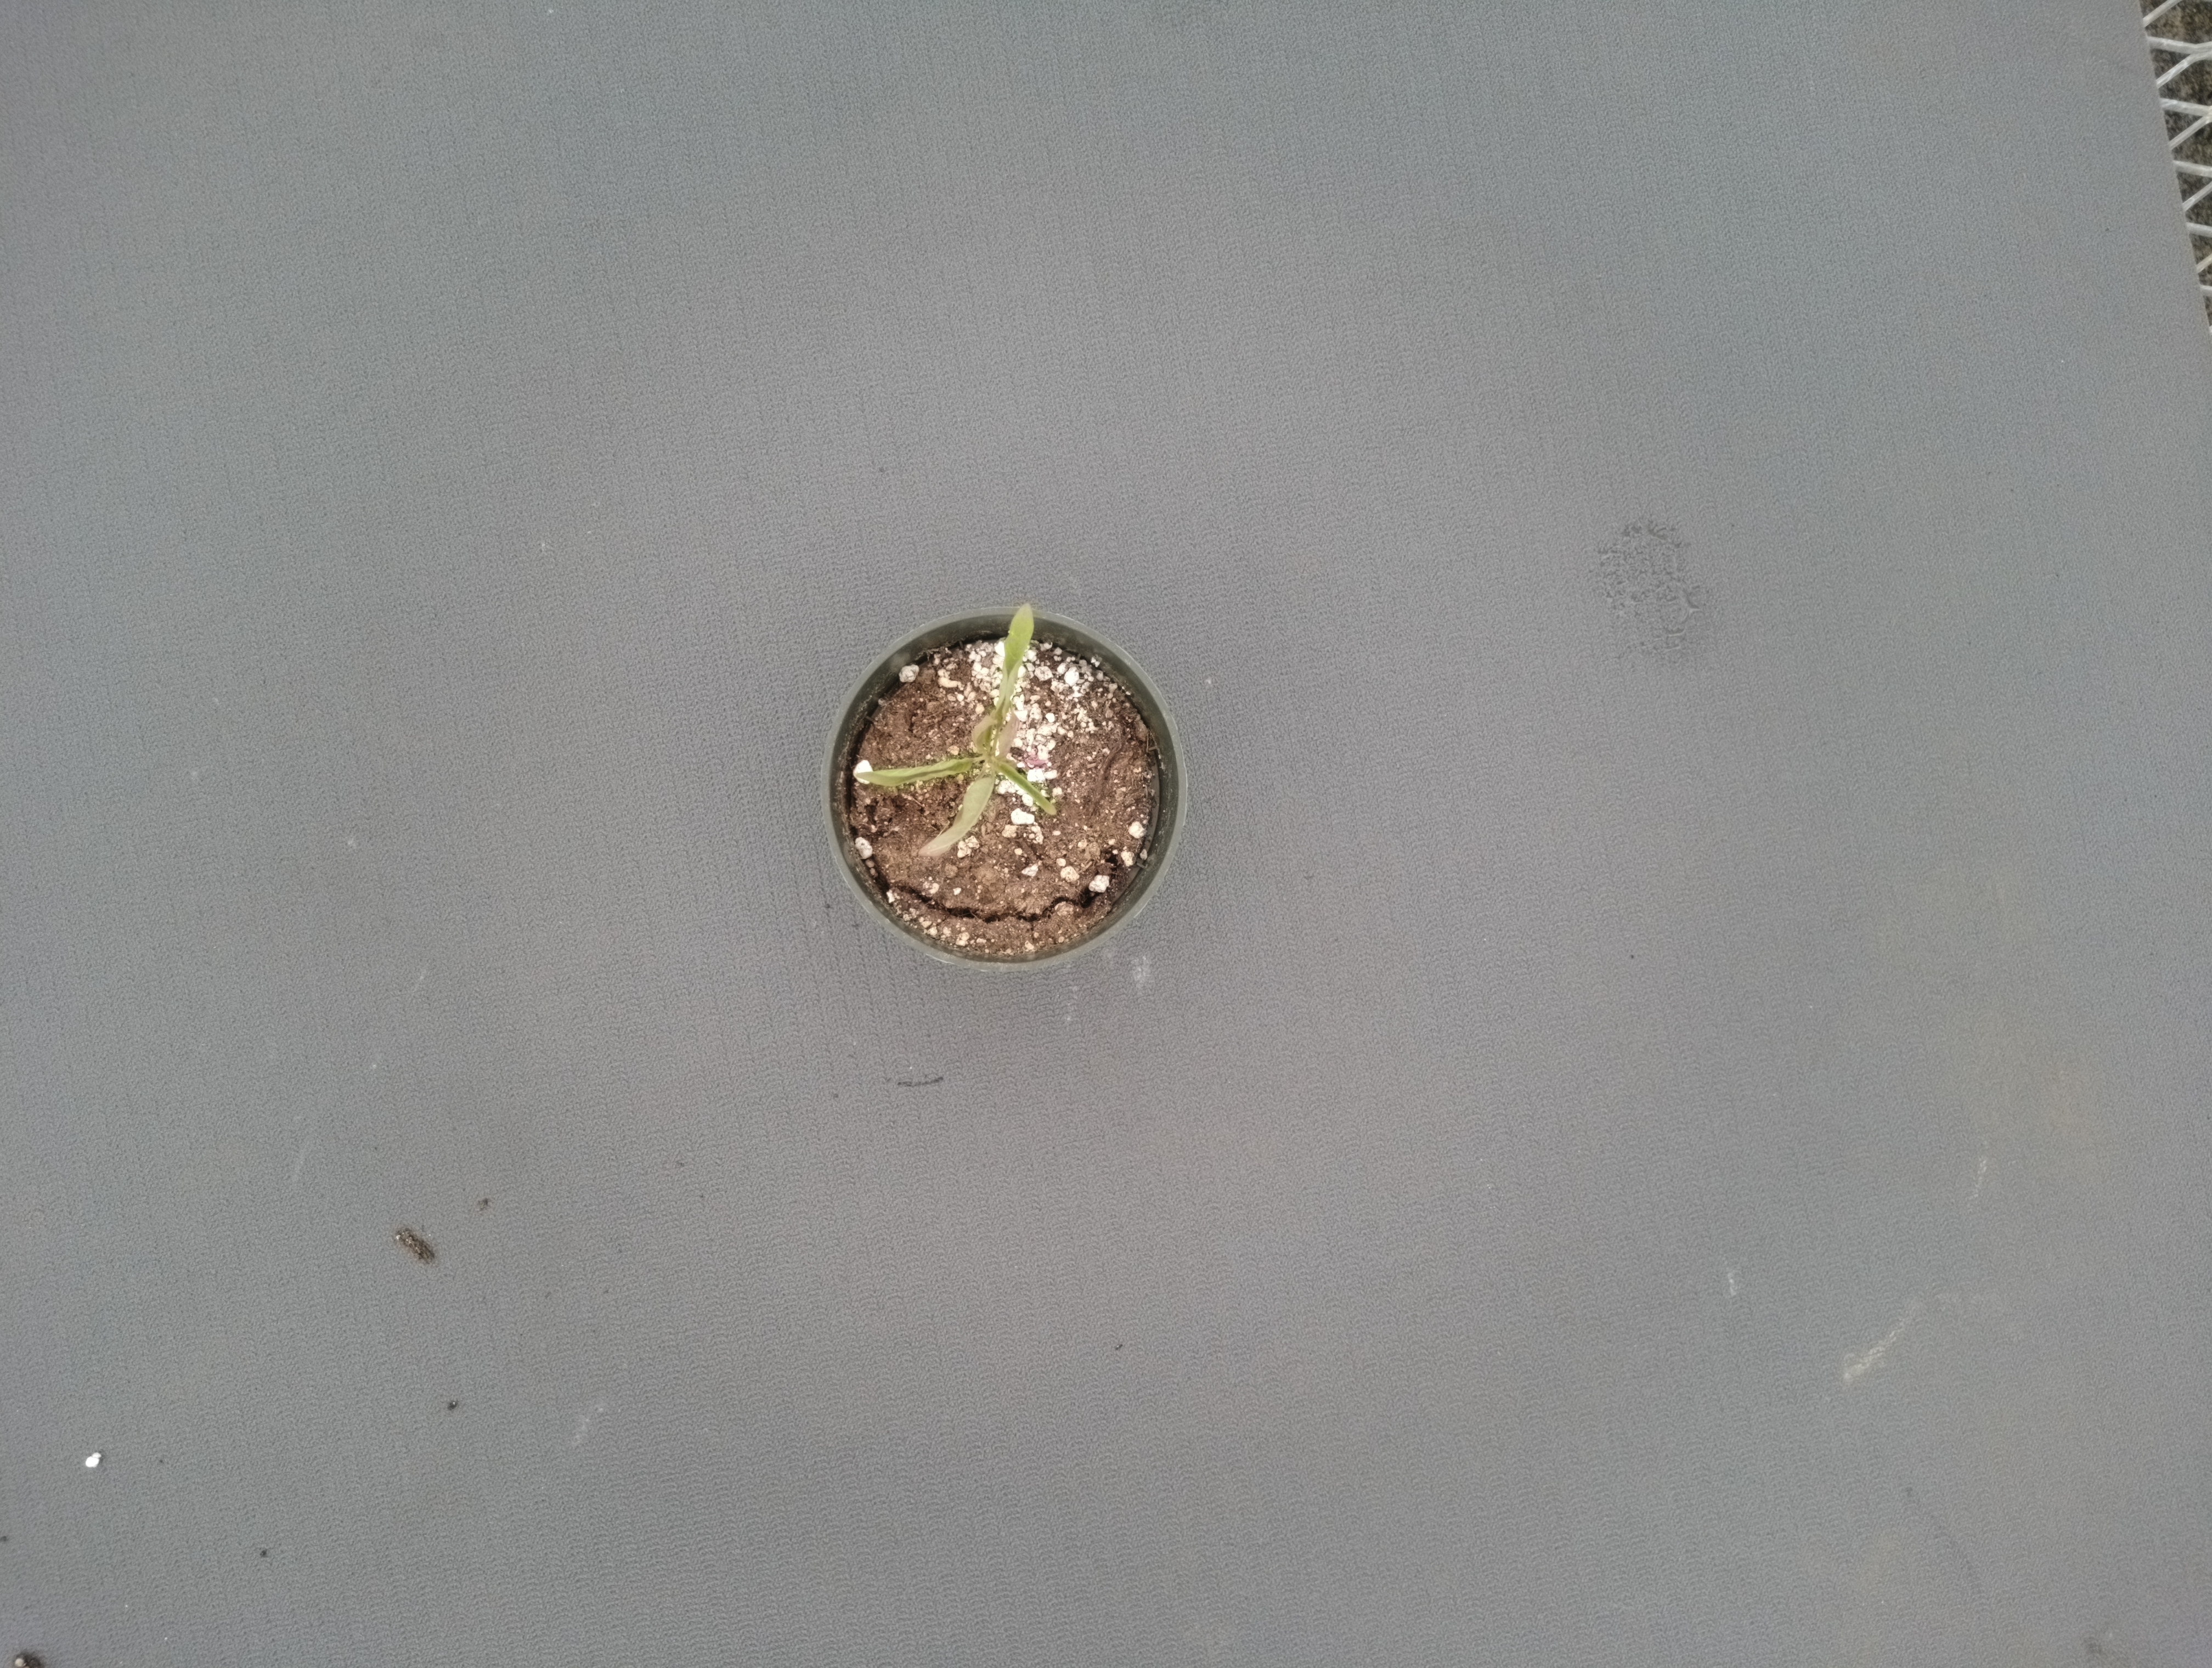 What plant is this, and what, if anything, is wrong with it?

waterhemp, foliar distortion
